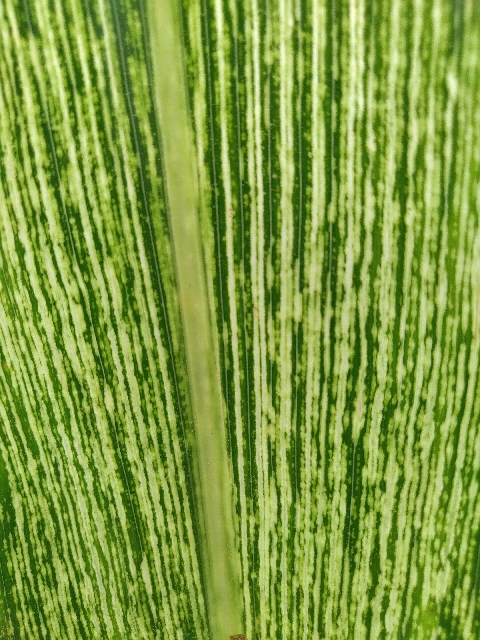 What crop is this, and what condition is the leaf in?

maize, maize streak virus
